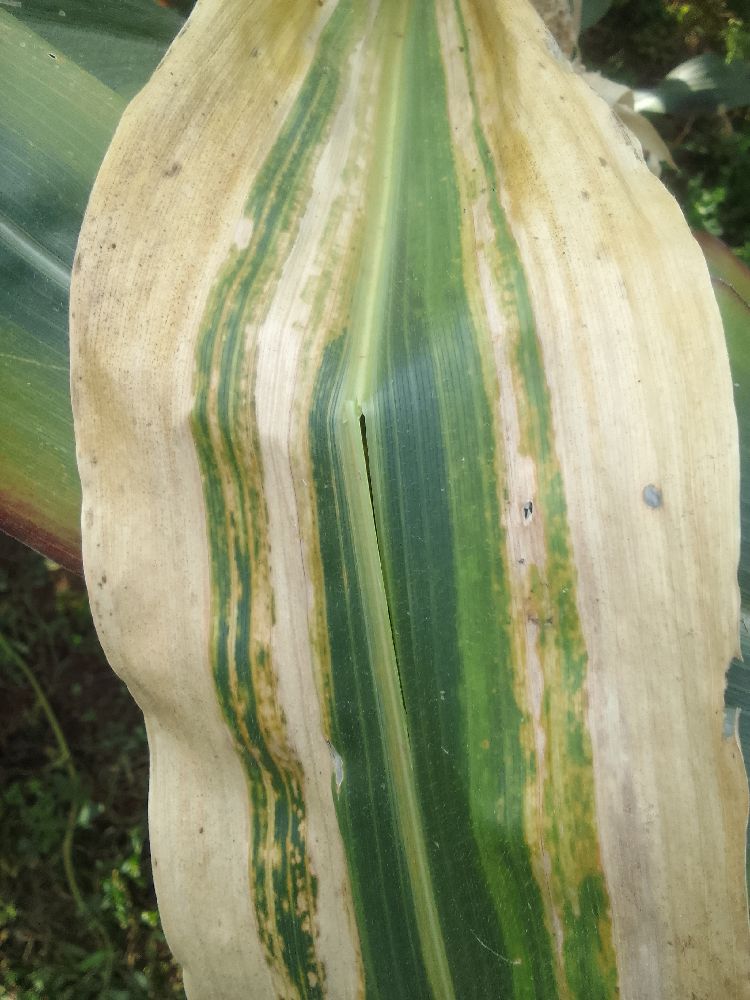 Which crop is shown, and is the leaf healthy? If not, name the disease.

maize, maize lethal necrosis
